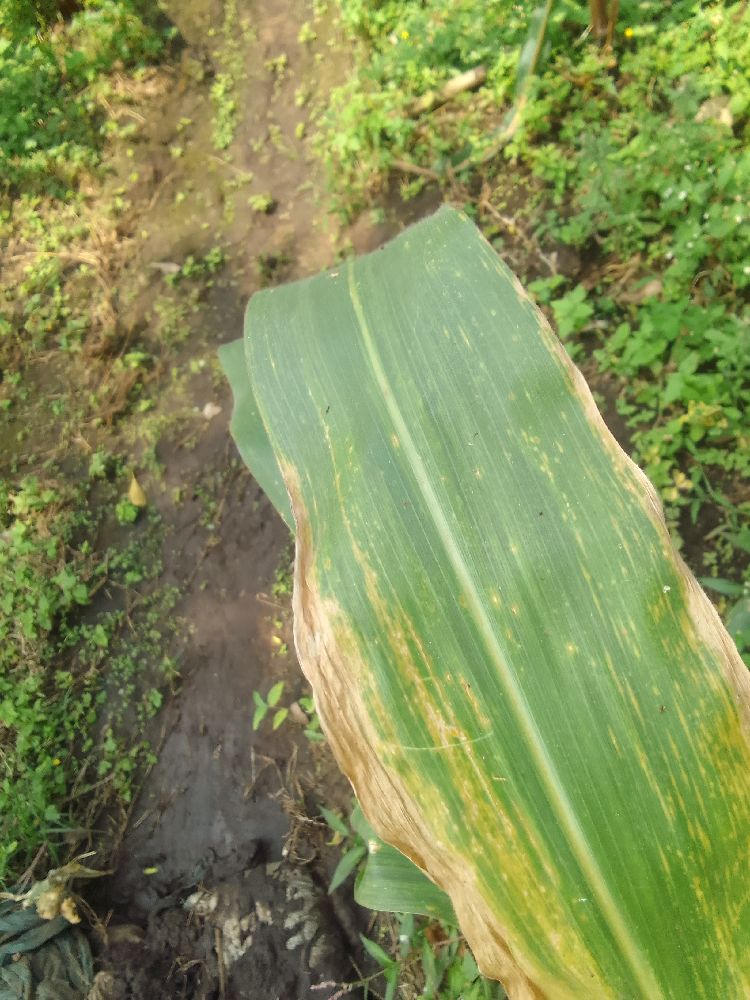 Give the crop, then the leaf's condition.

maize, maize lethal necrosis
